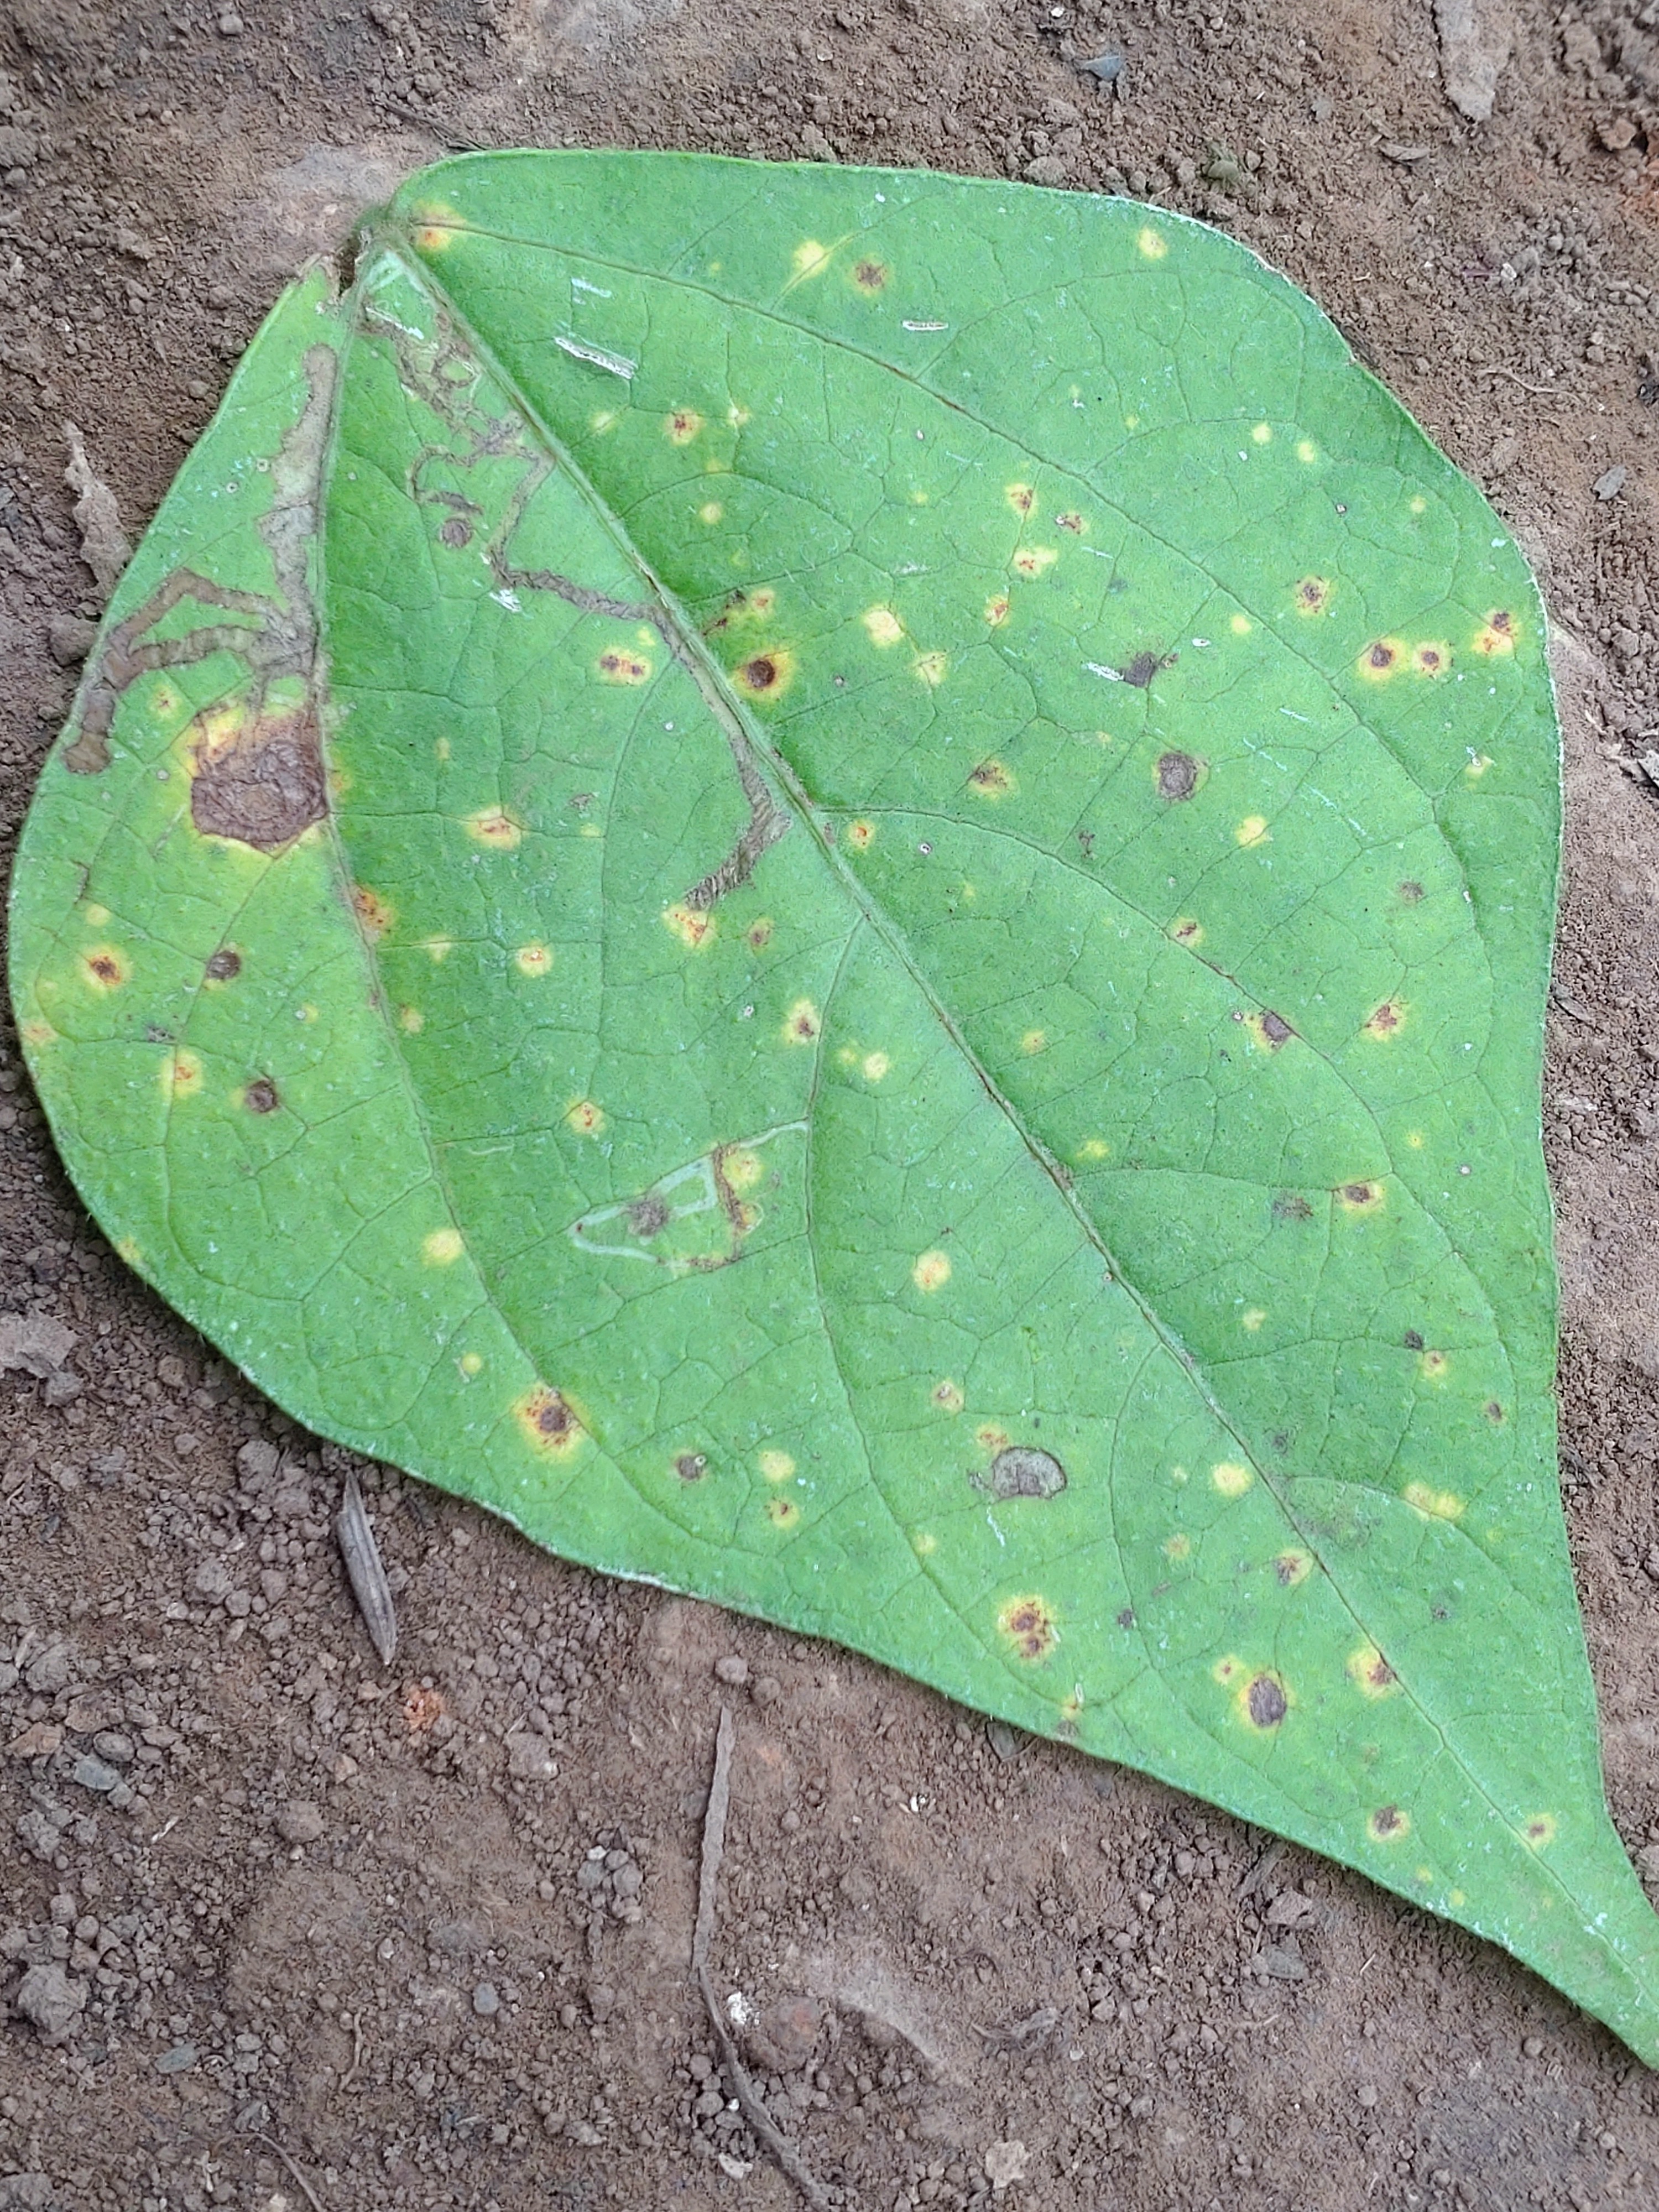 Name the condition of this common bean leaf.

rust
